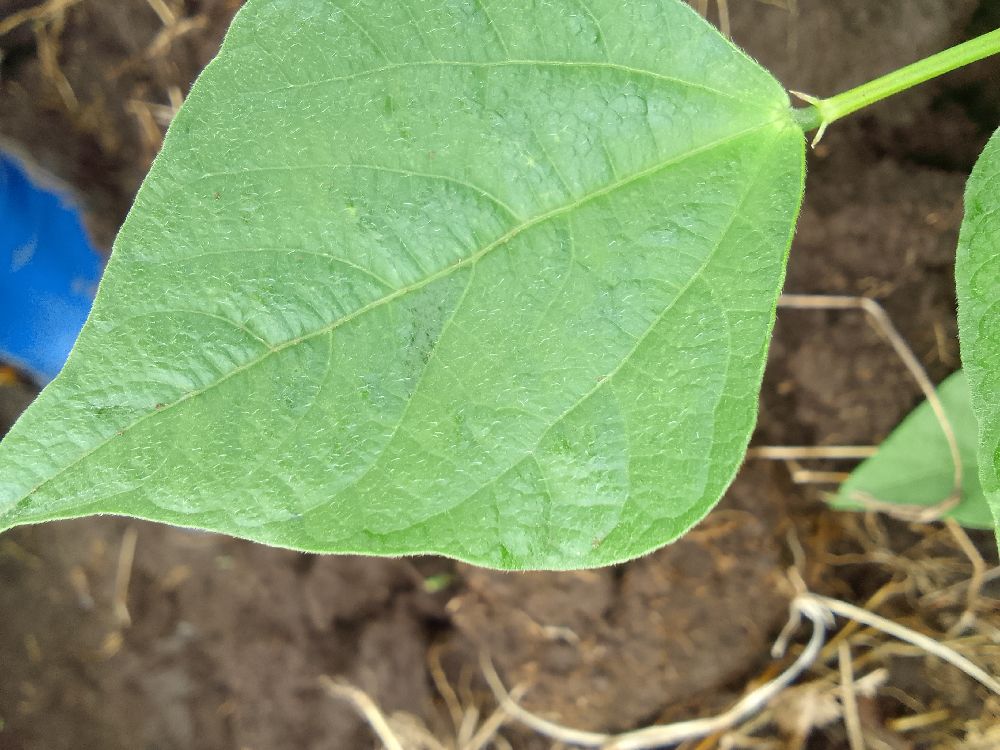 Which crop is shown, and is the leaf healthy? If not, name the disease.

common bean, healthy
